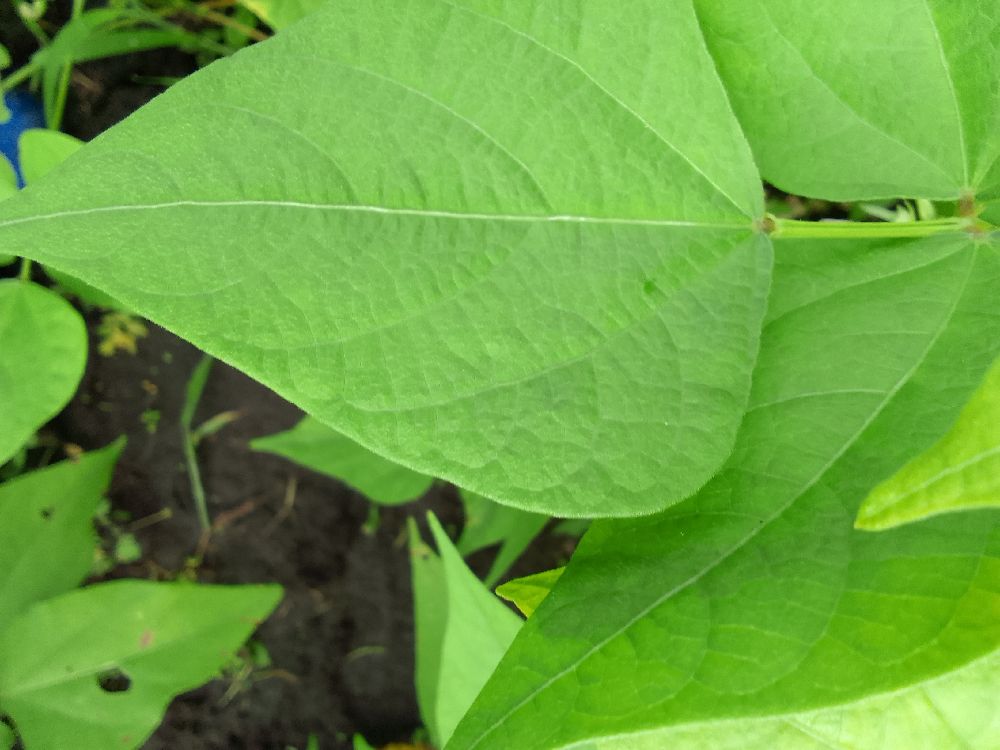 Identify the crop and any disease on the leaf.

common bean, healthy
